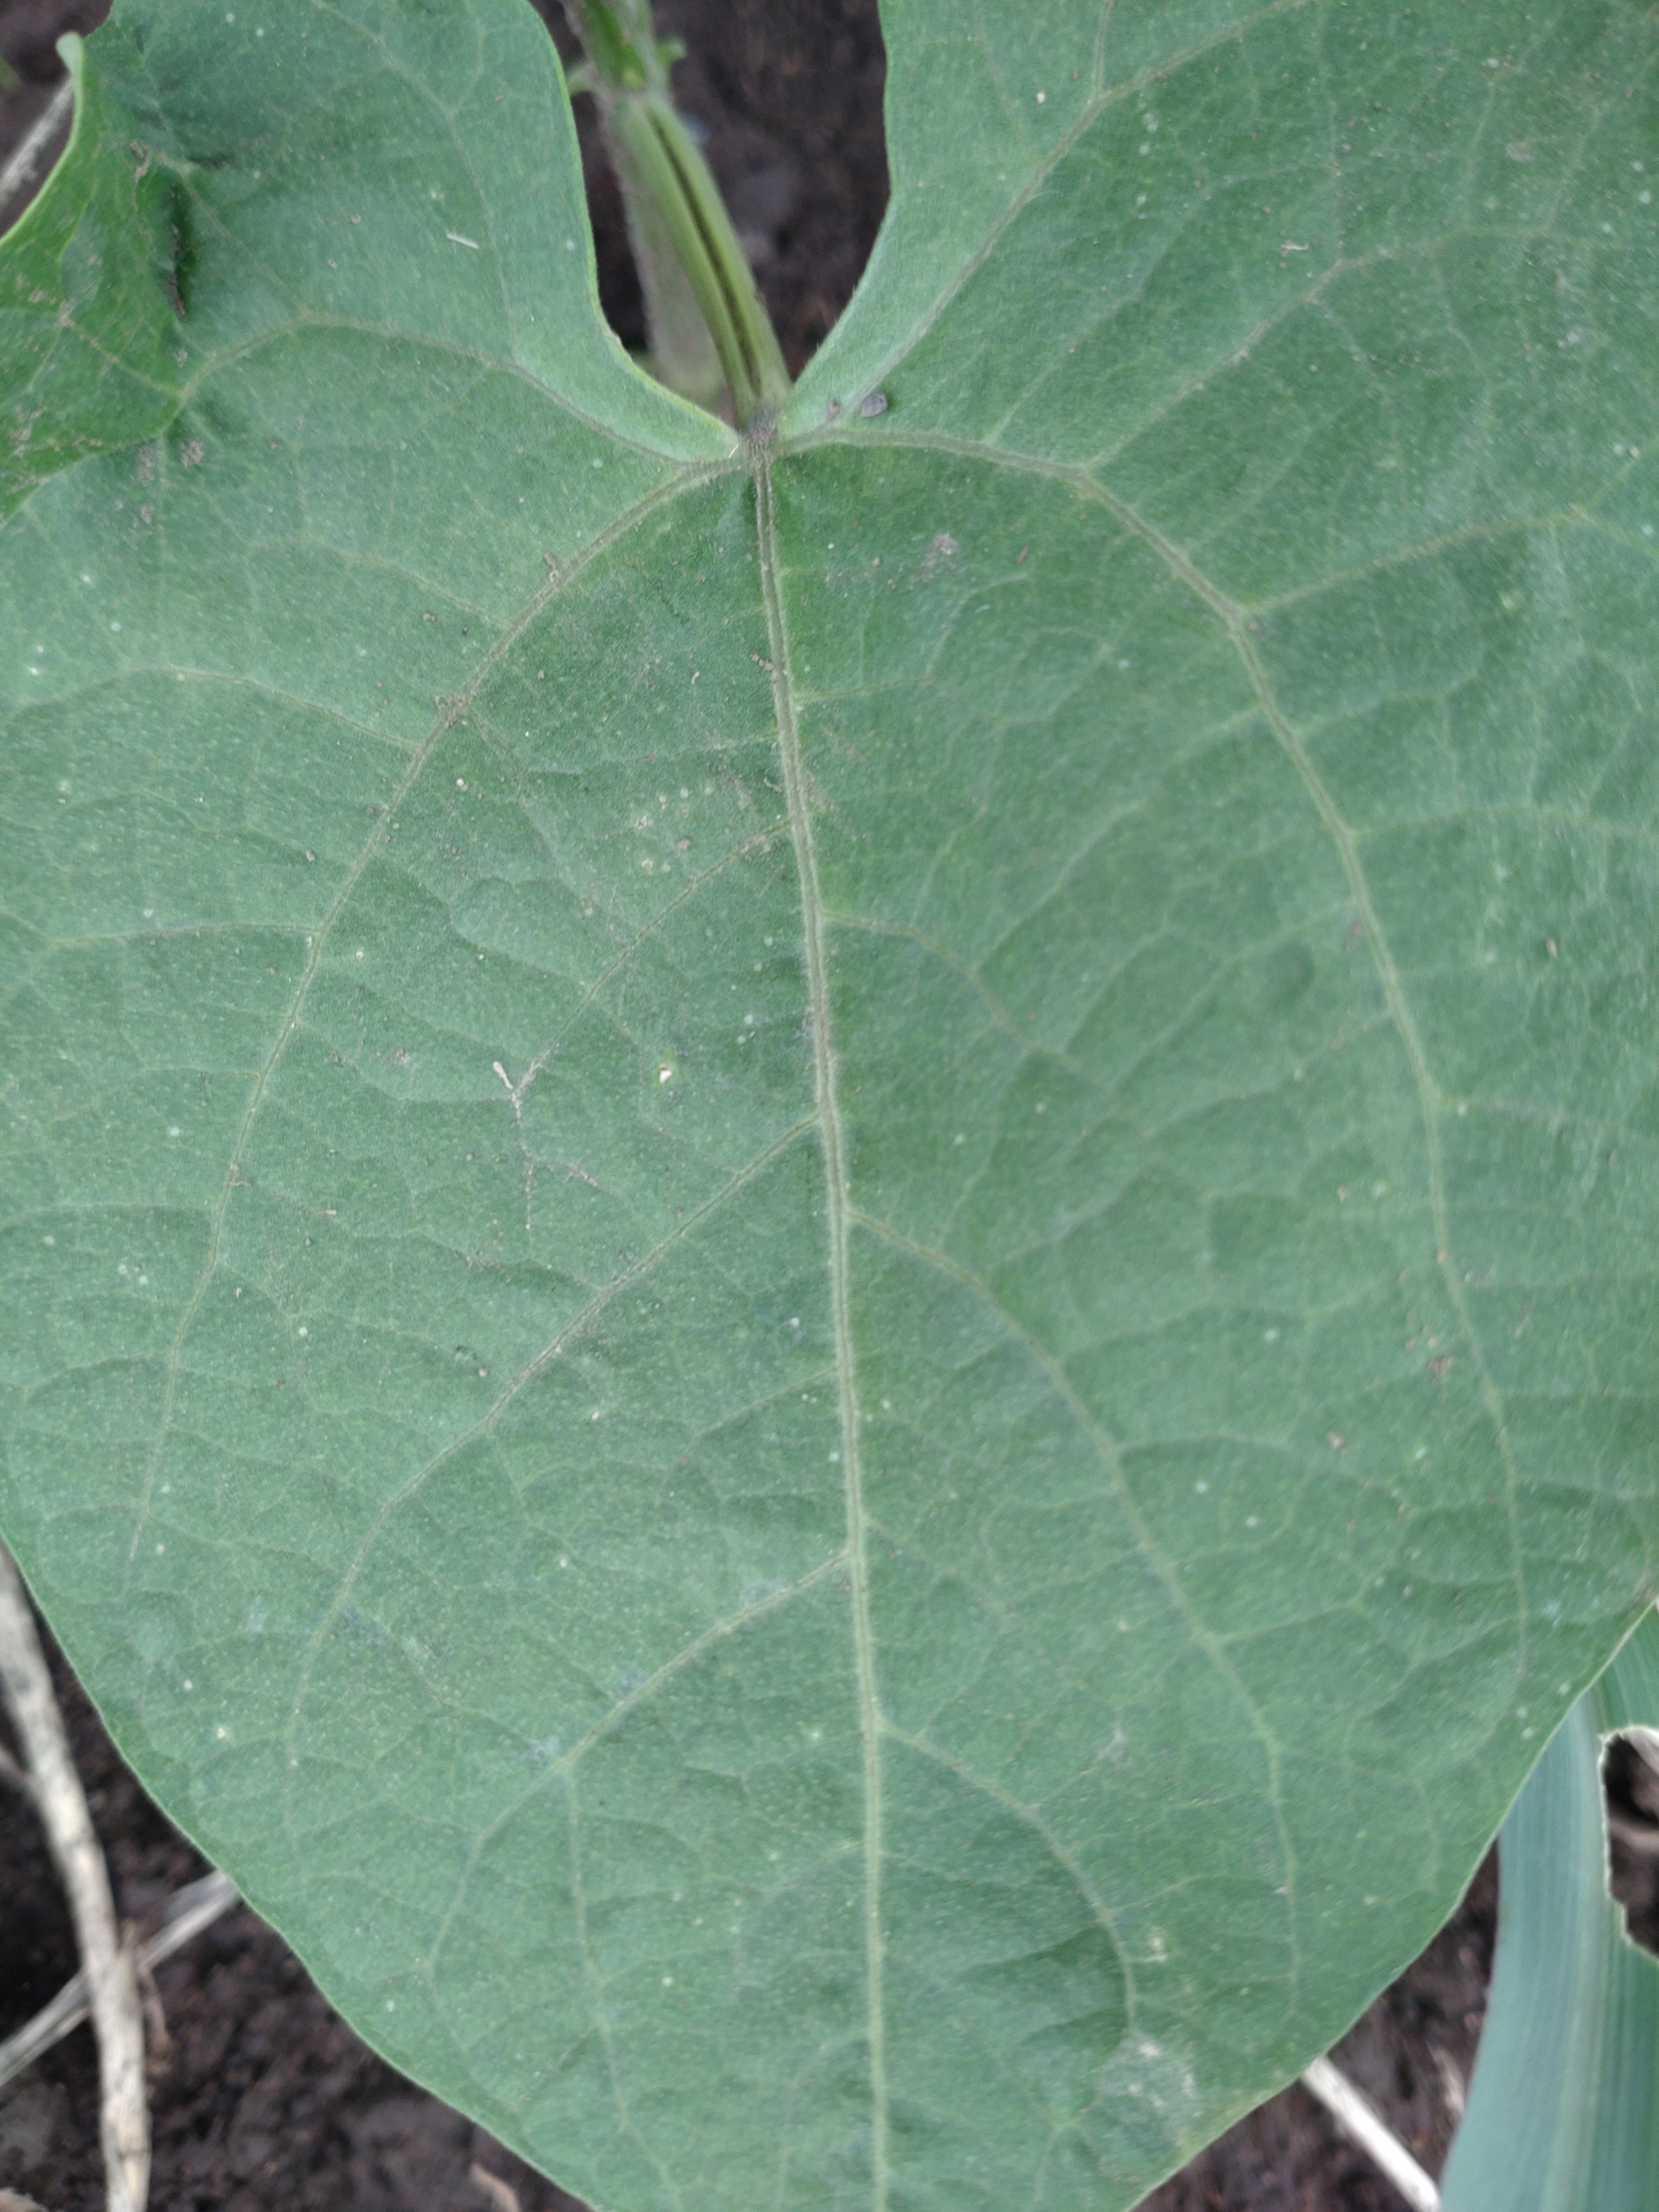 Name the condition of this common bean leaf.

healthy
